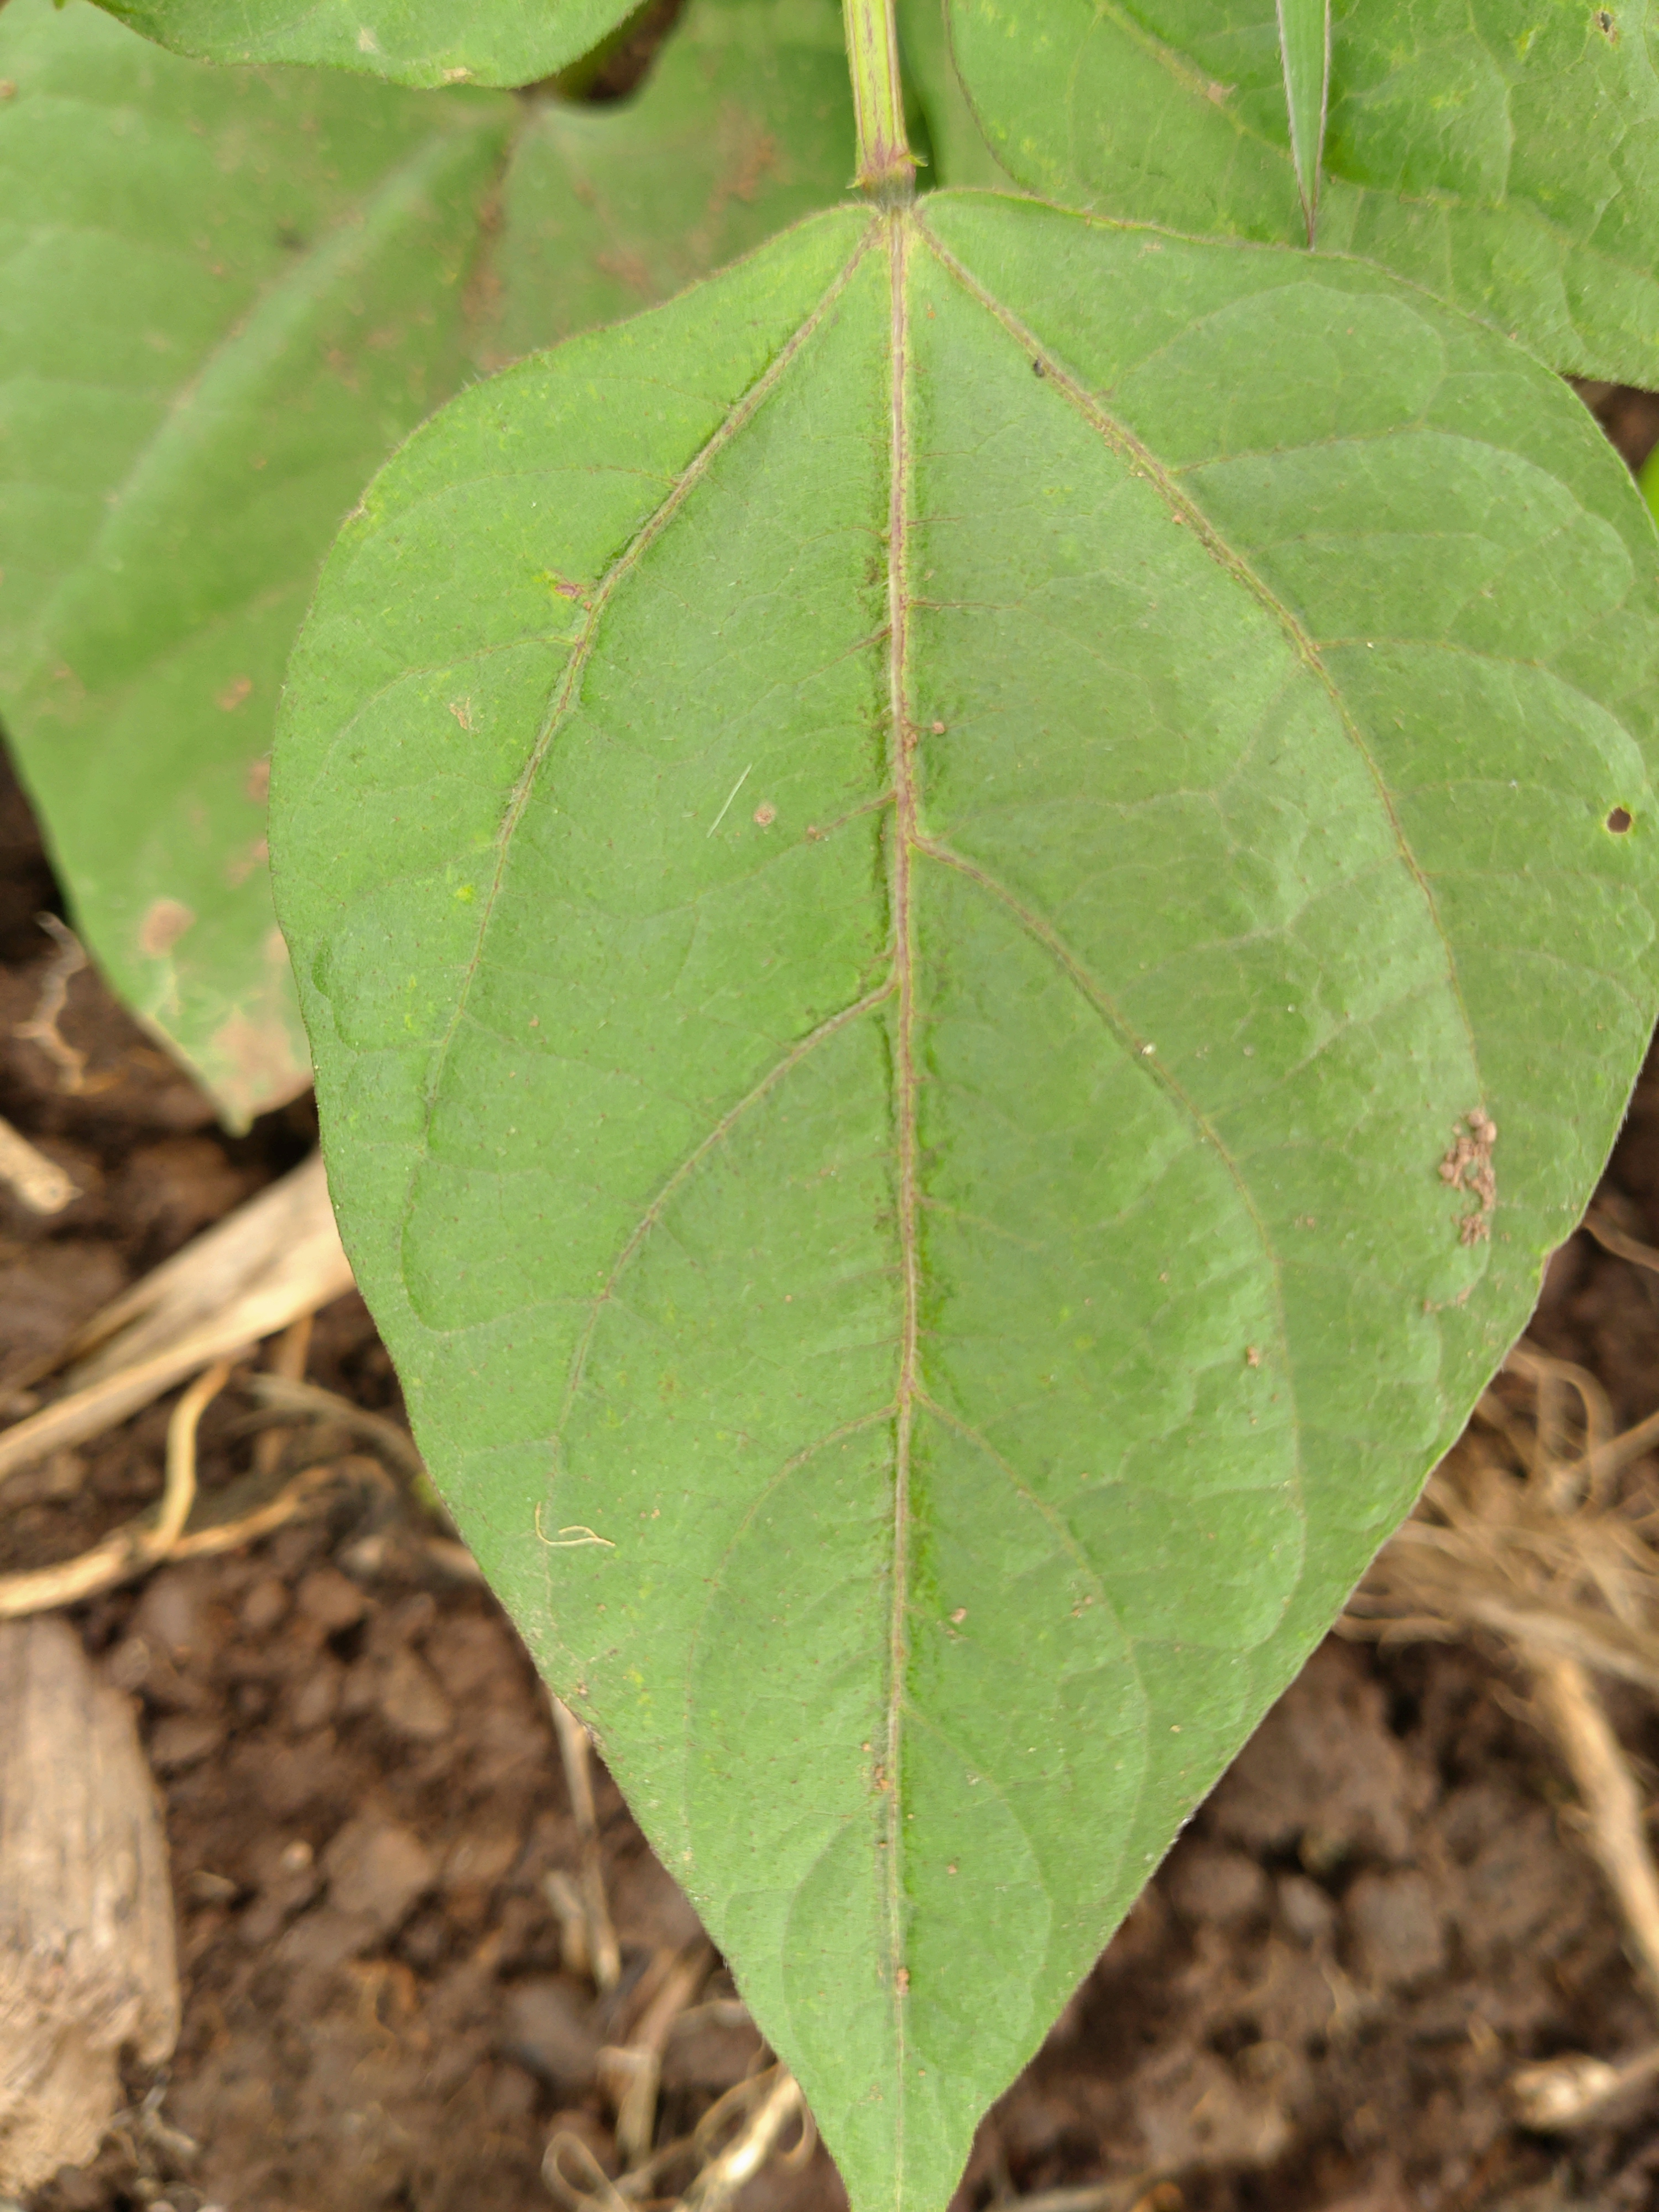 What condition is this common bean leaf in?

healthy
